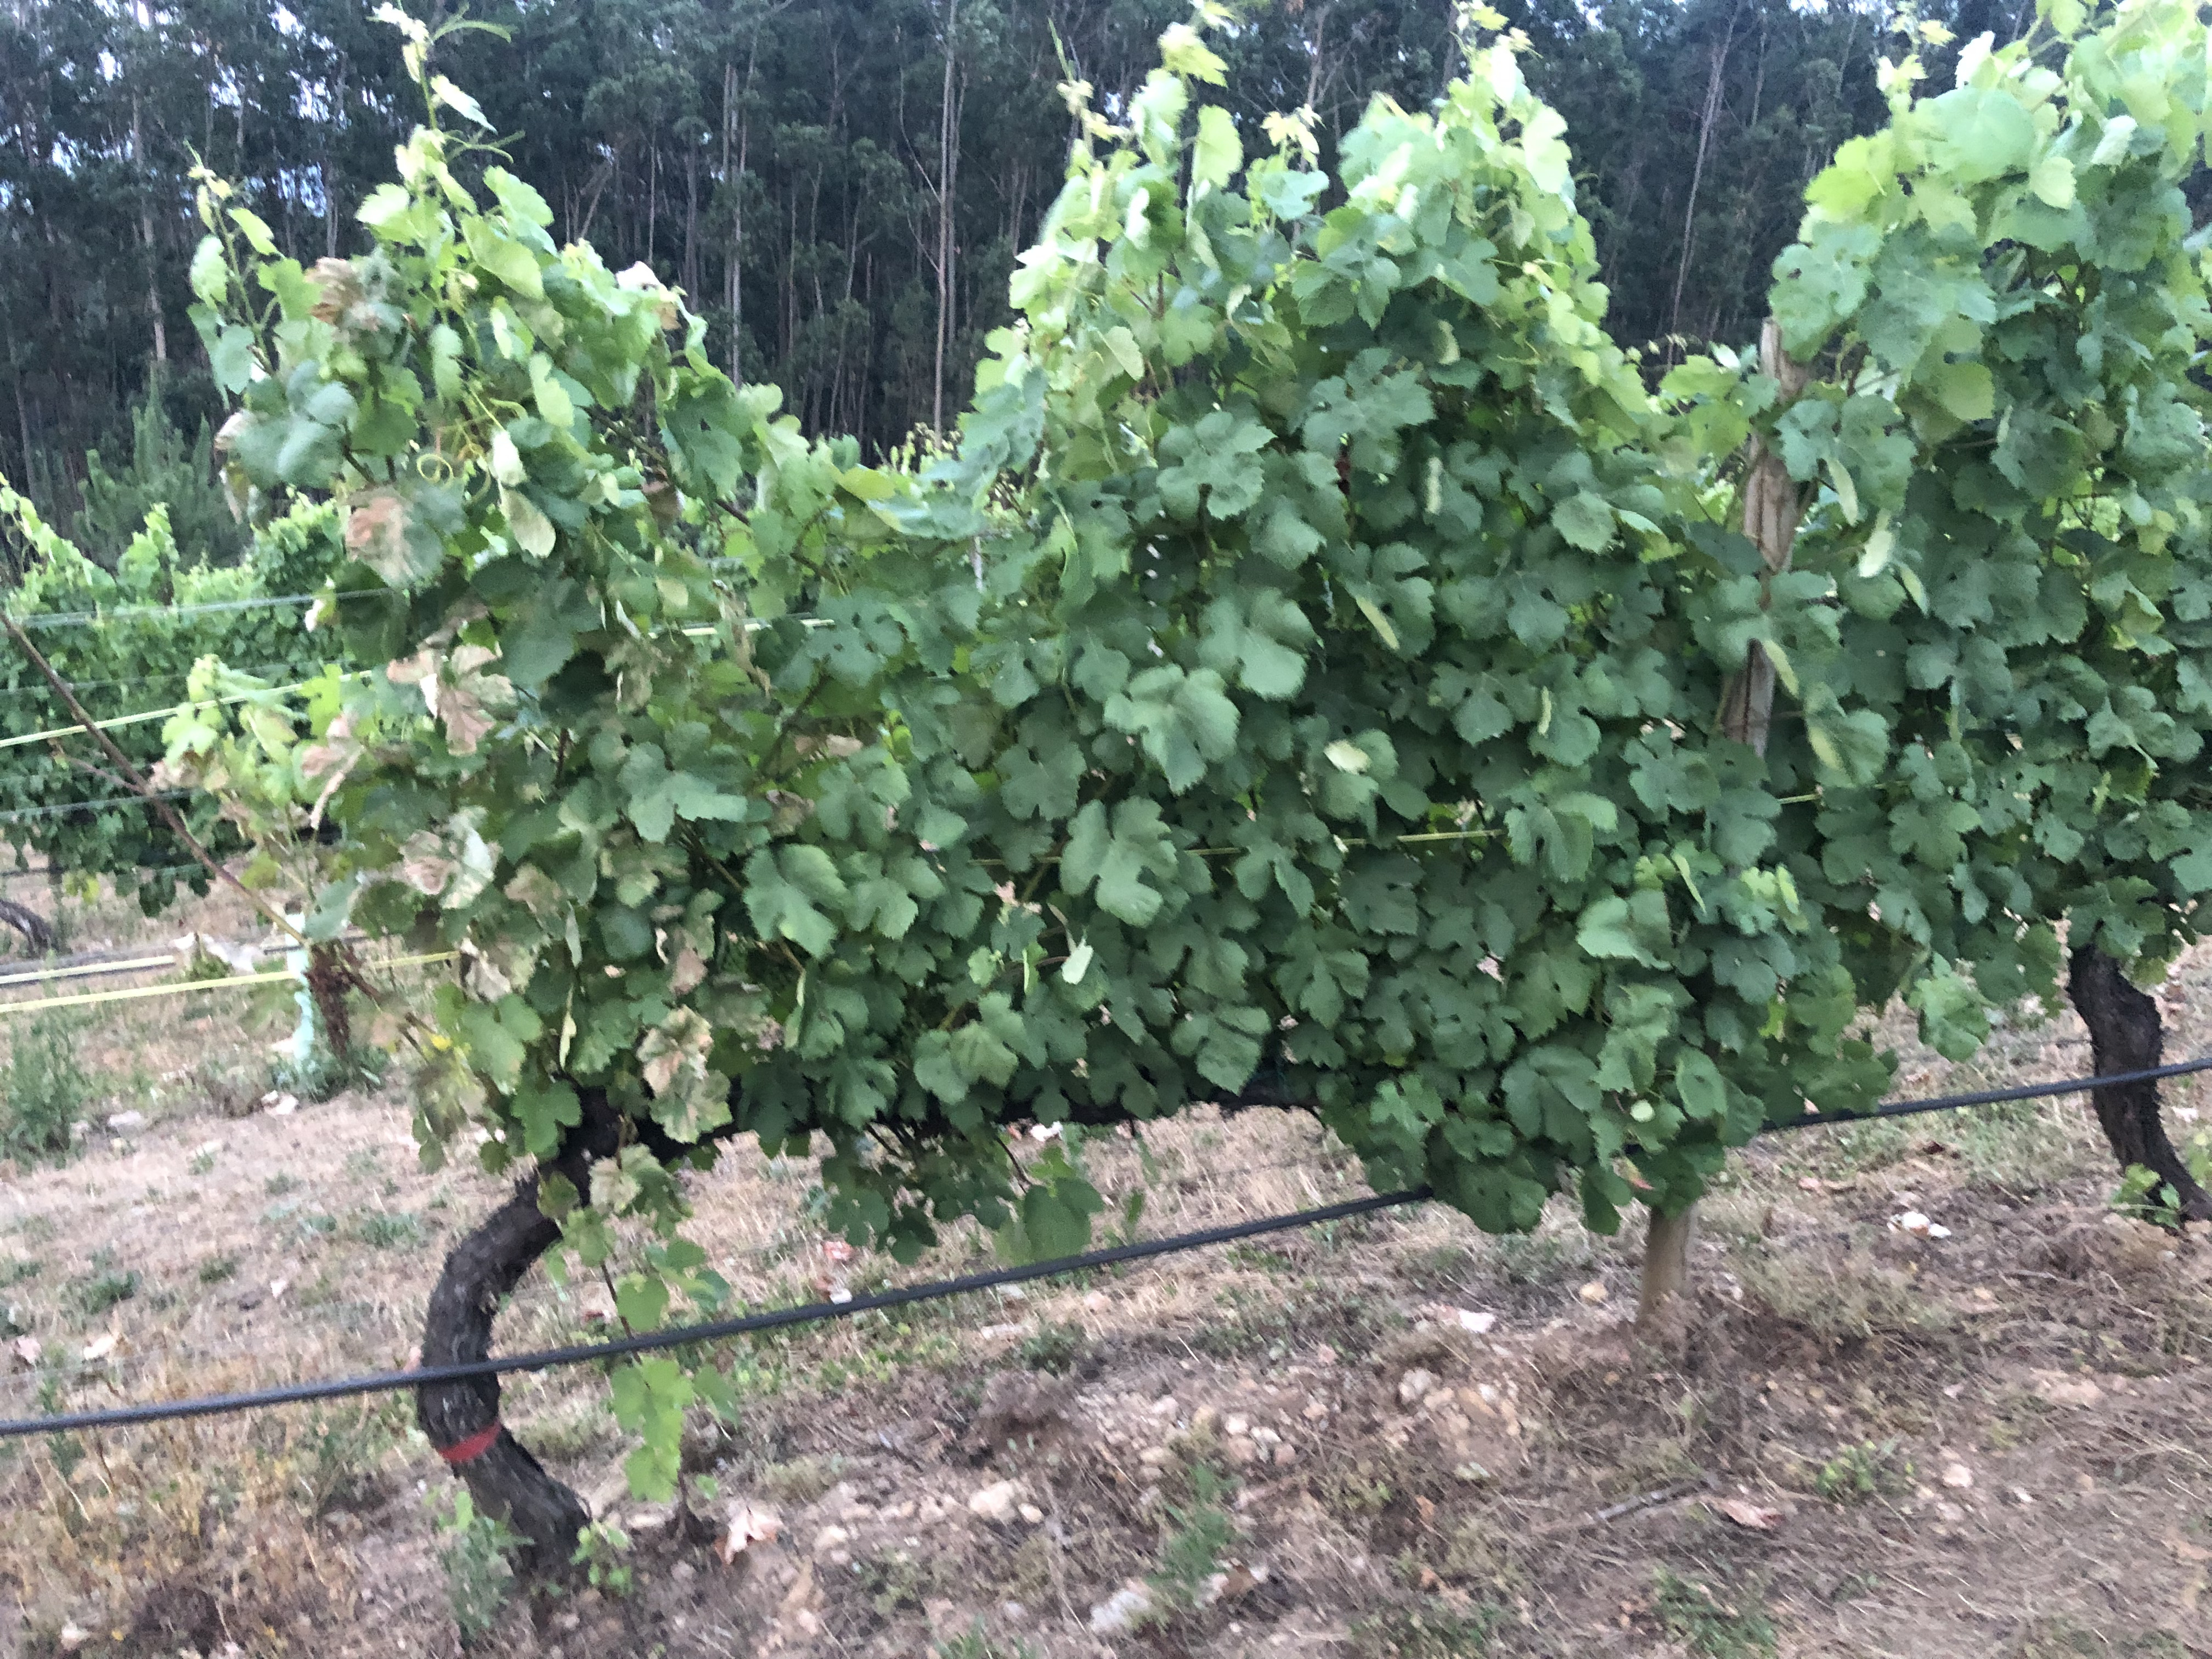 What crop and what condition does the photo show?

grapevine, affected by esca disease
